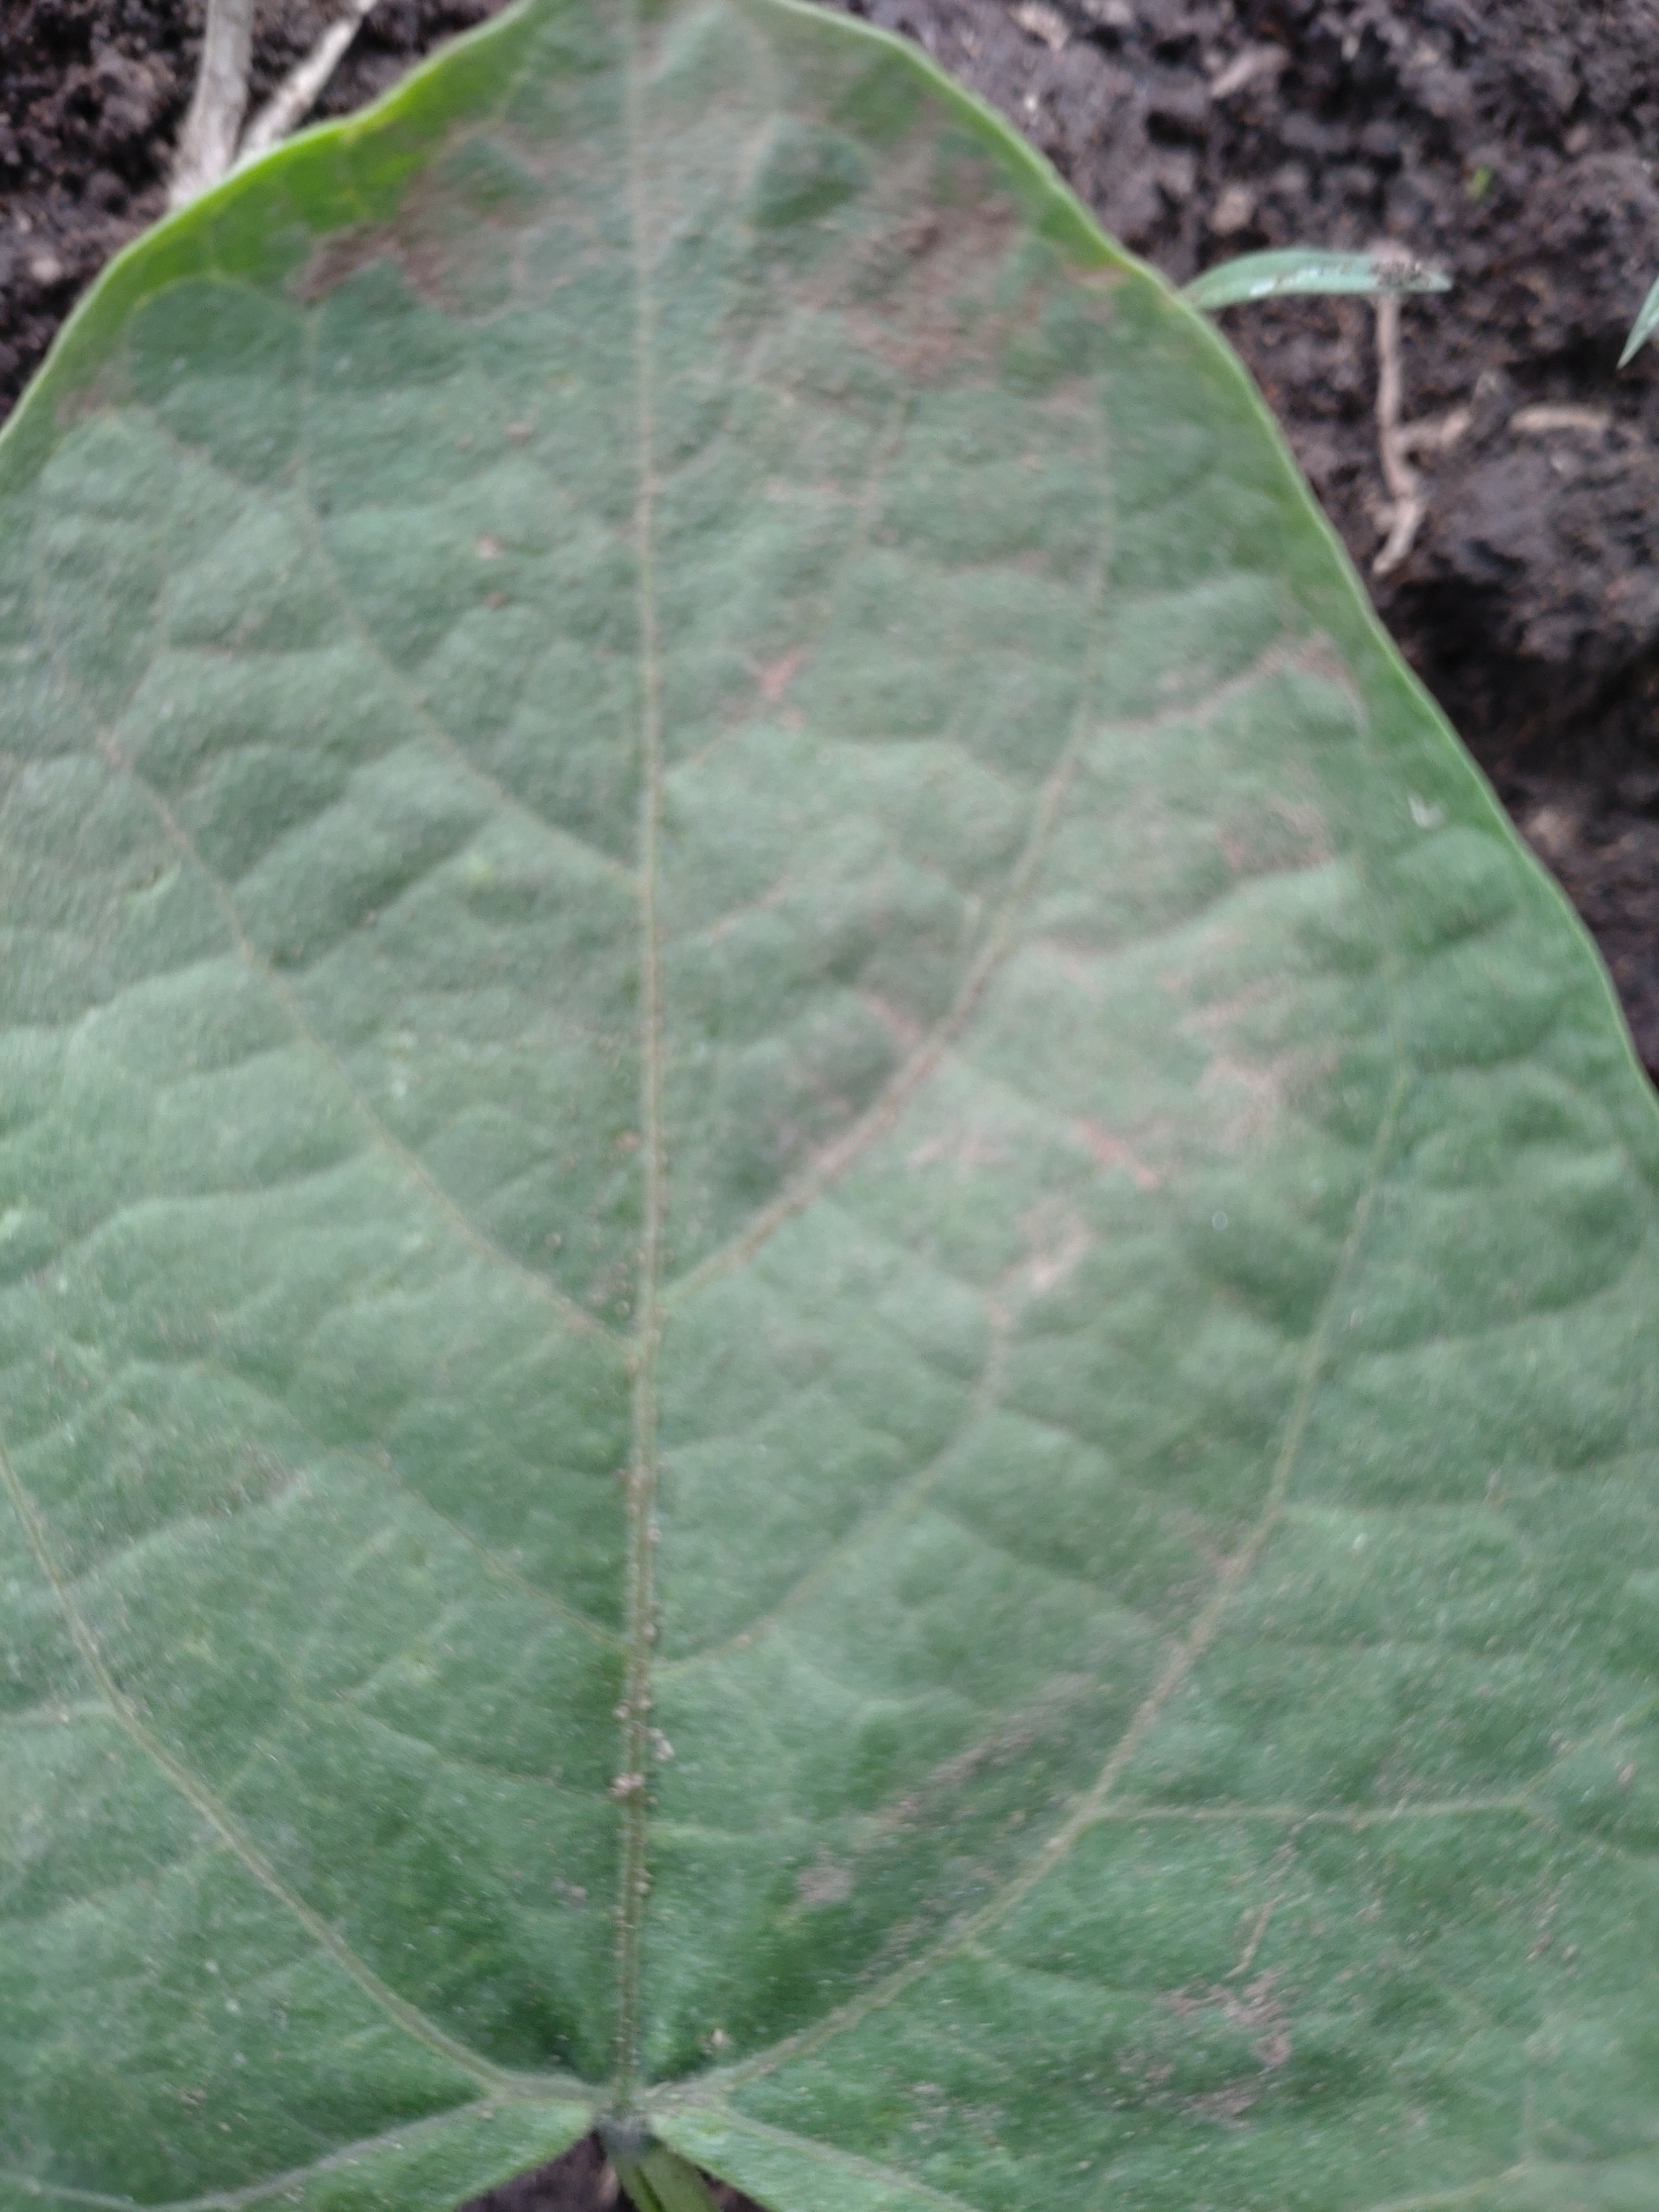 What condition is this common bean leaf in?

healthy
